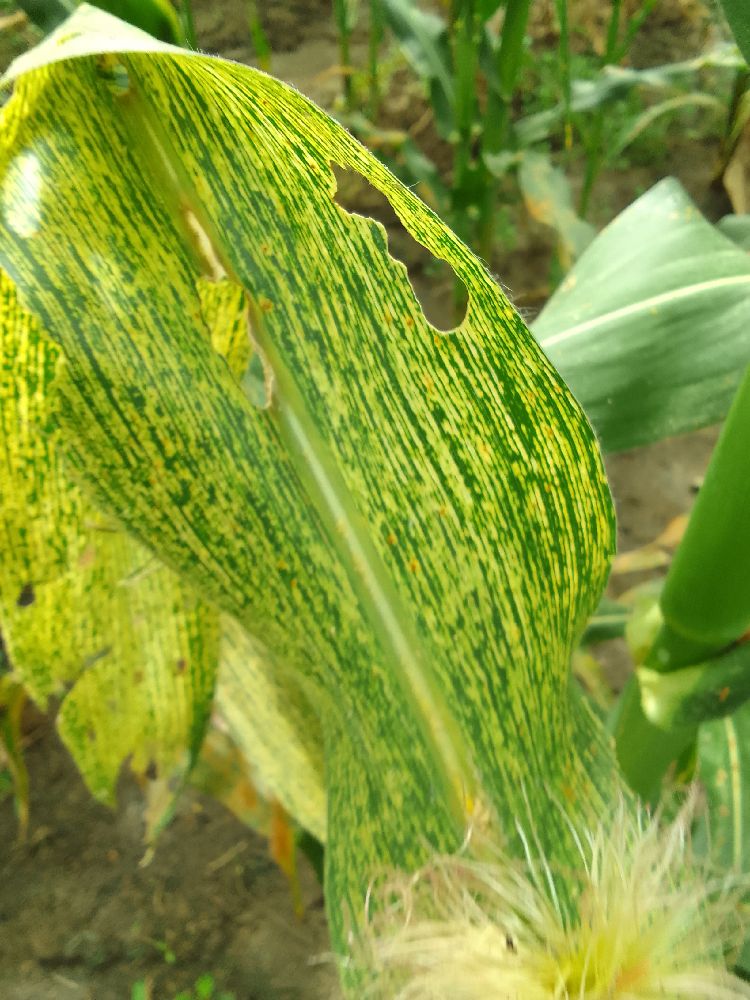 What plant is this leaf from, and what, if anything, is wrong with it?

maize, maize streak virus
